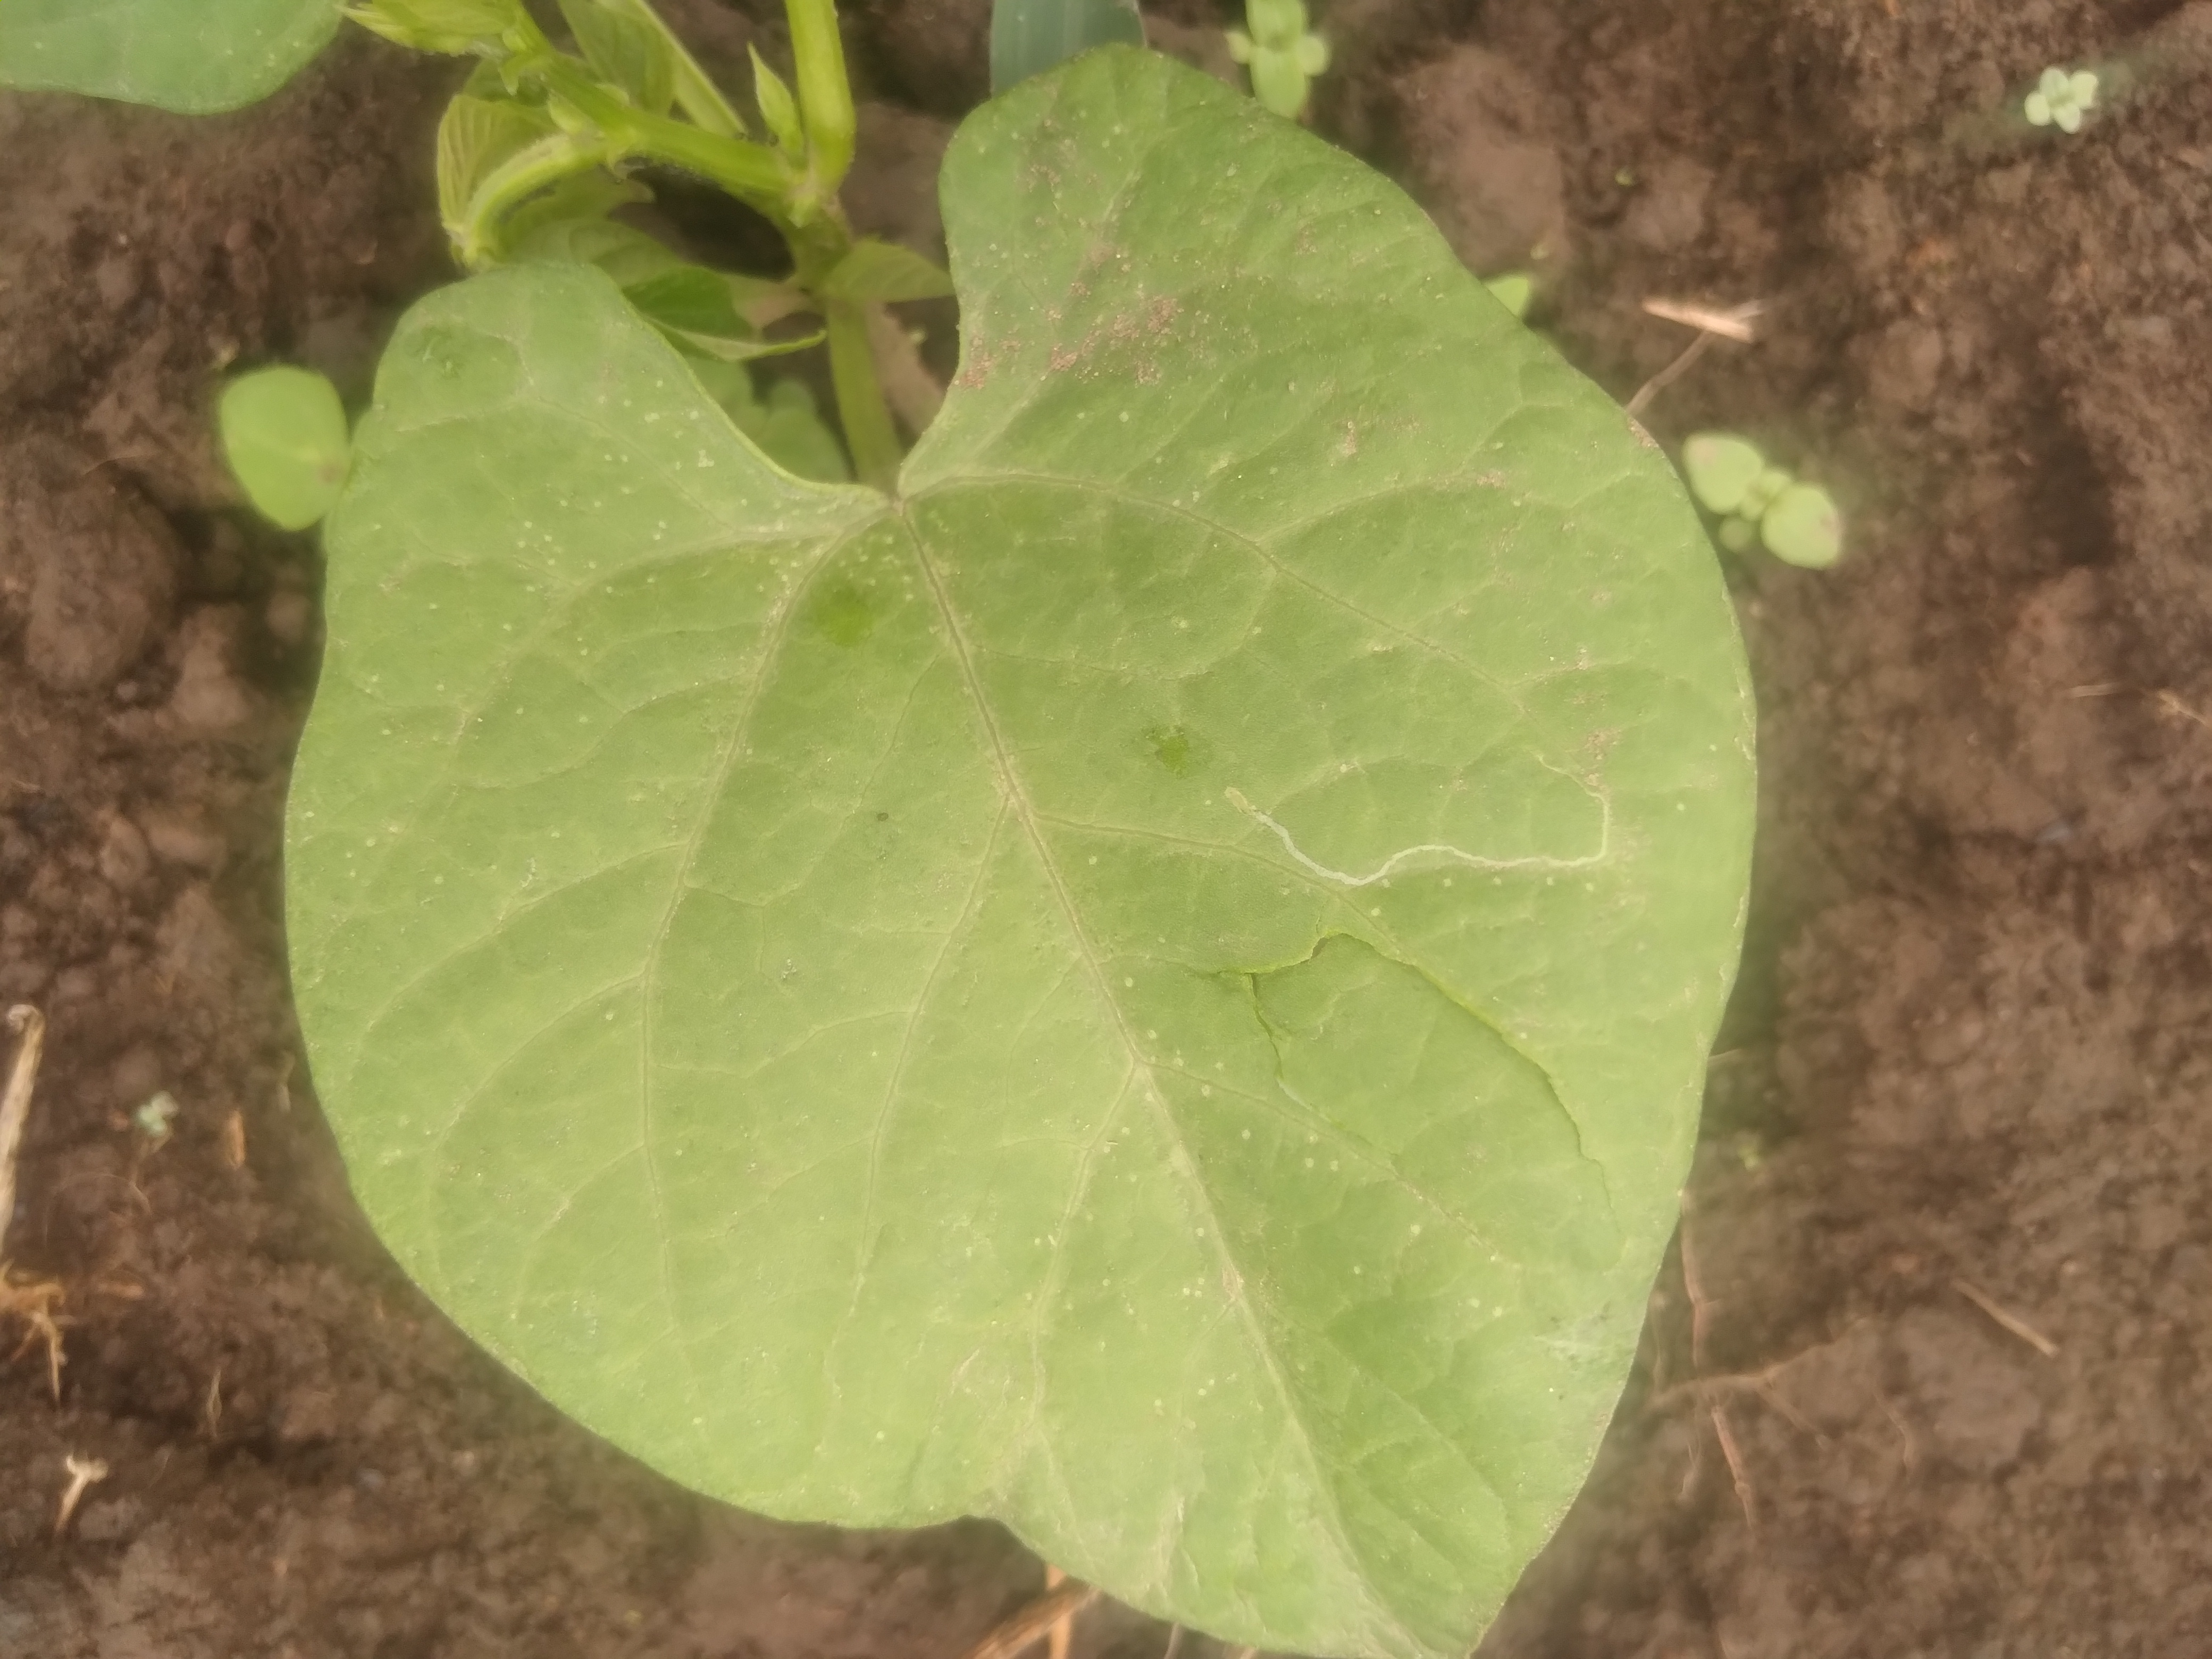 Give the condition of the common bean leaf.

healthy
